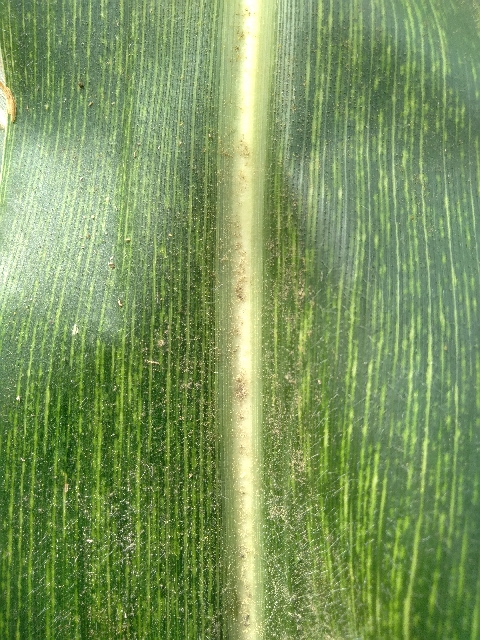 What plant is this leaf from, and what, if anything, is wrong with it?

maize, maize streak virus
